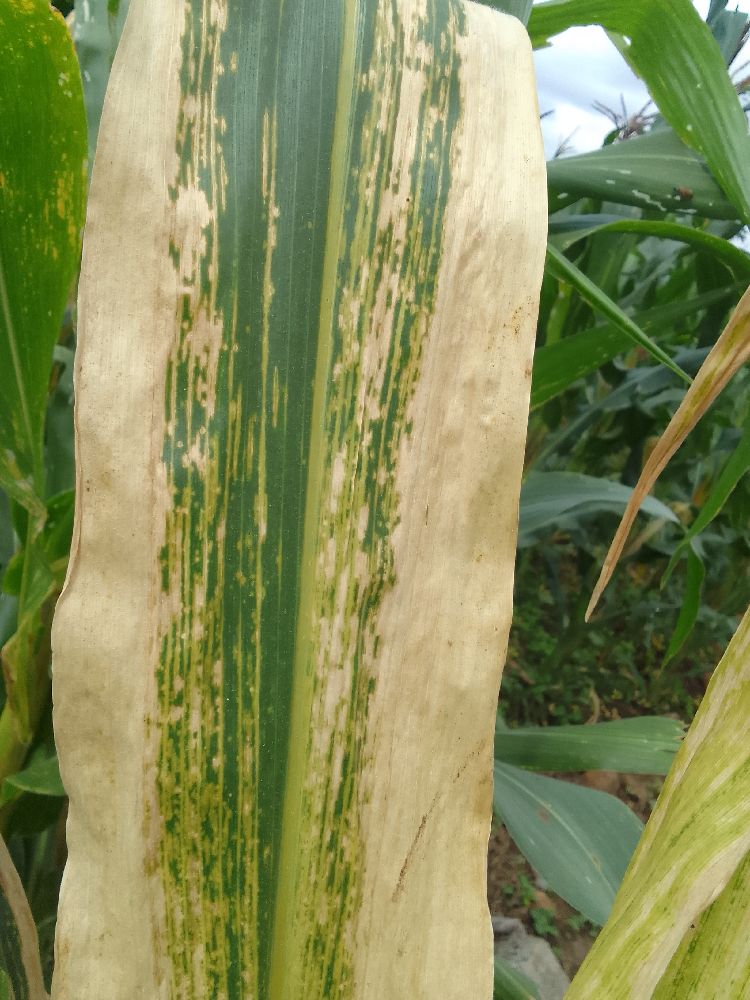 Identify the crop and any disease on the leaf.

maize, maize lethal necrosis
